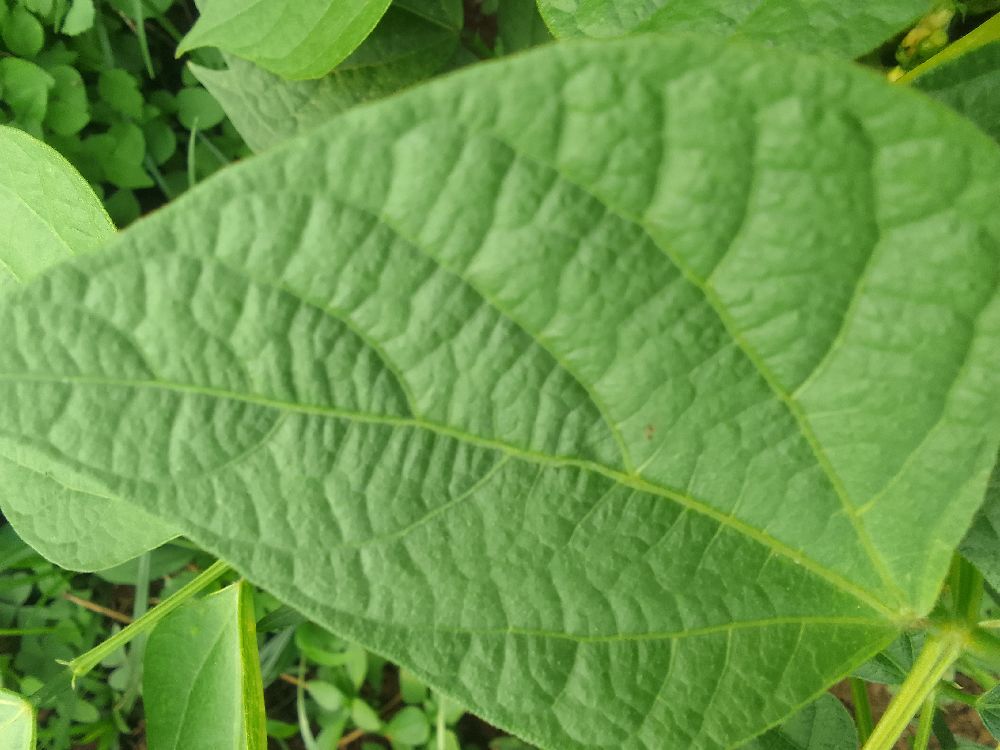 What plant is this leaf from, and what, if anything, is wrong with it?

common bean, healthy
